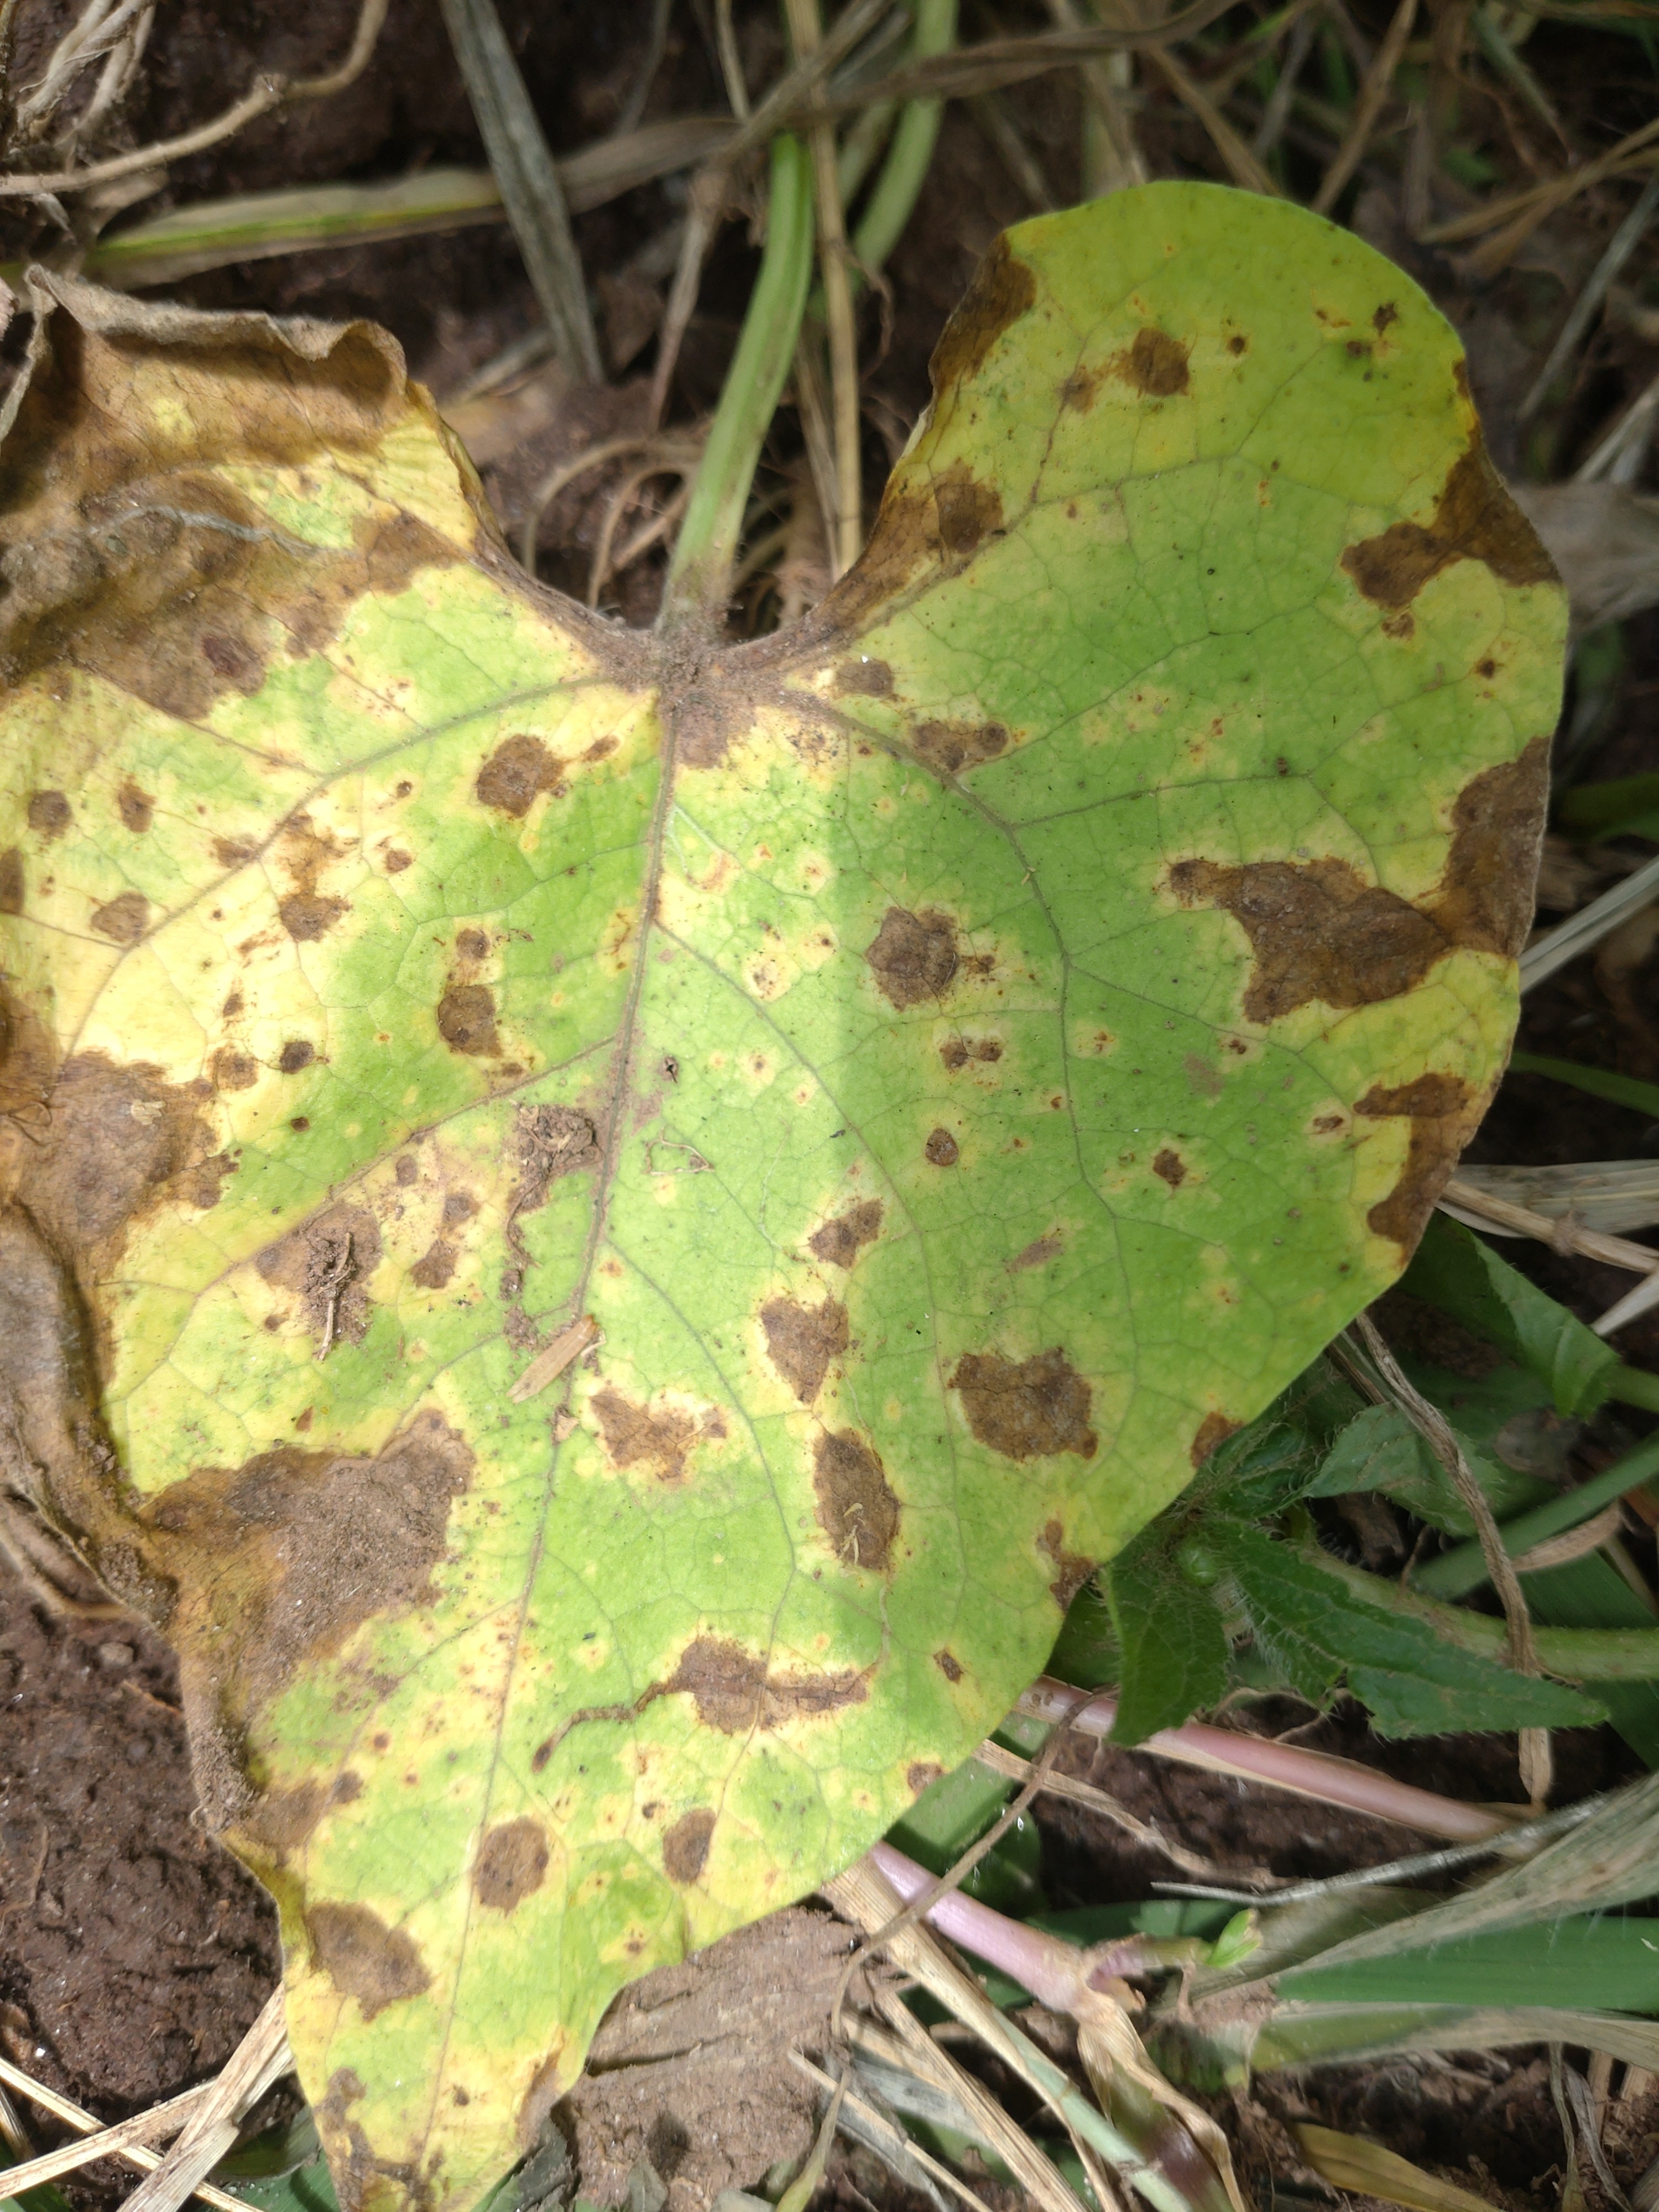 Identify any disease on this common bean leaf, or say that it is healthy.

rust
